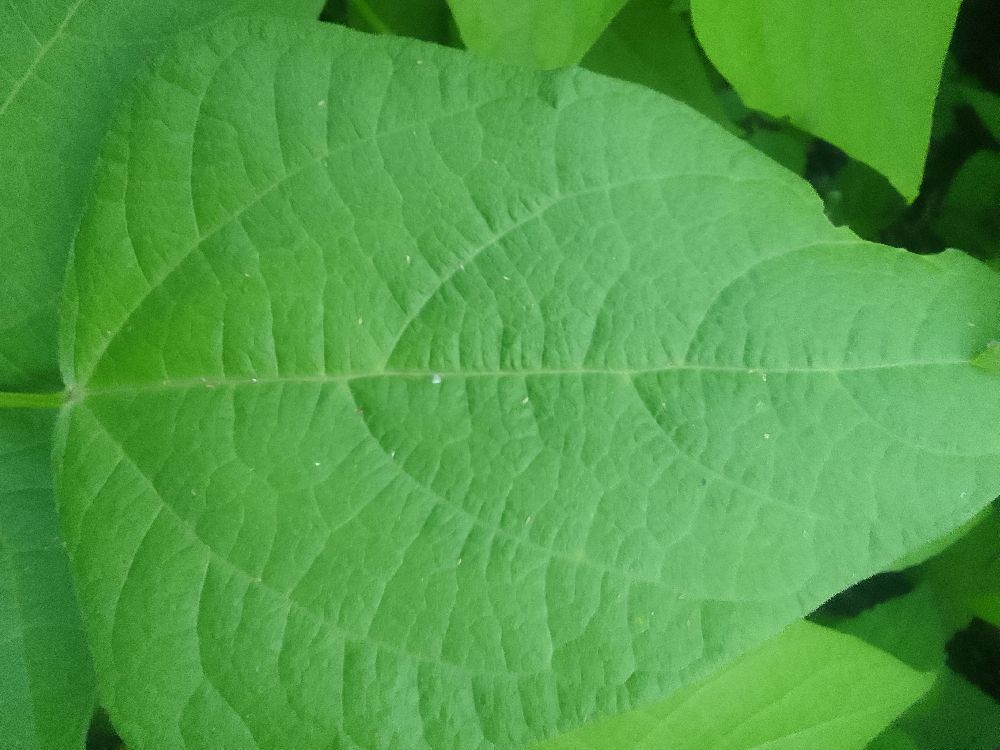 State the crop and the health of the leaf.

common bean, healthy
